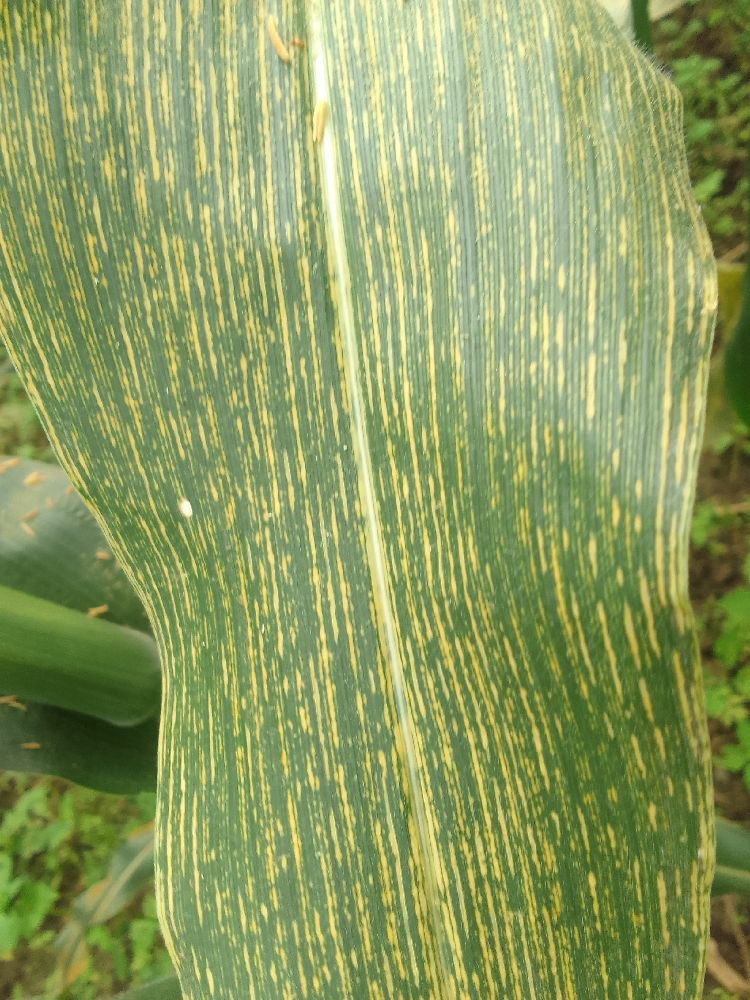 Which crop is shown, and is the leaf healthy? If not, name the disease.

maize, maize streak virus
